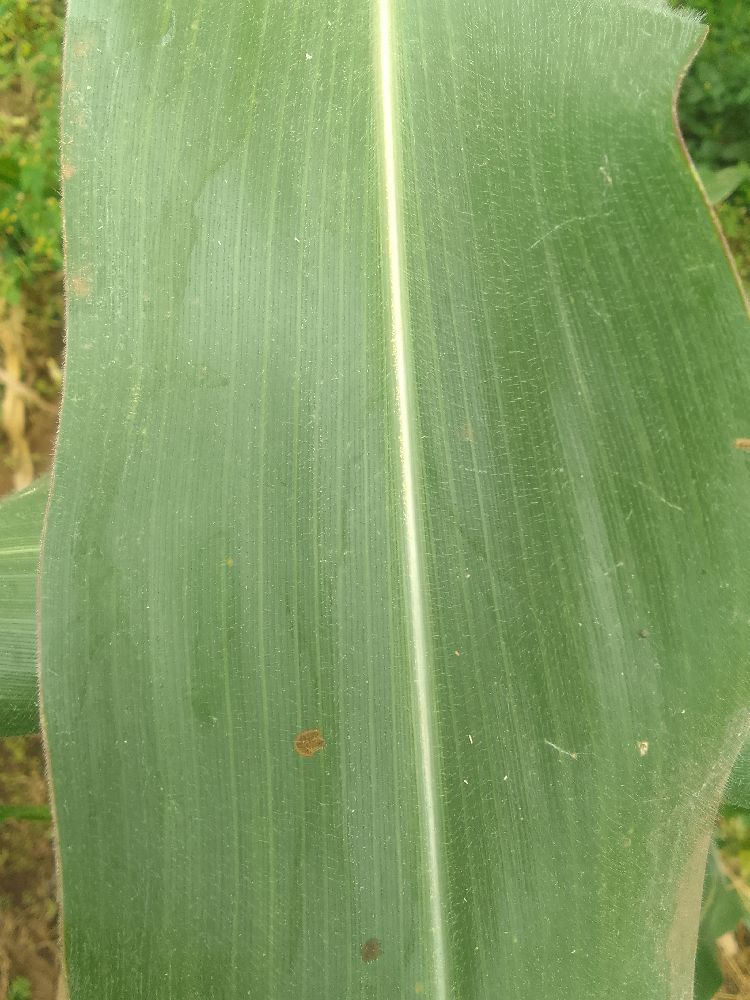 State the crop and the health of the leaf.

maize, healthy
